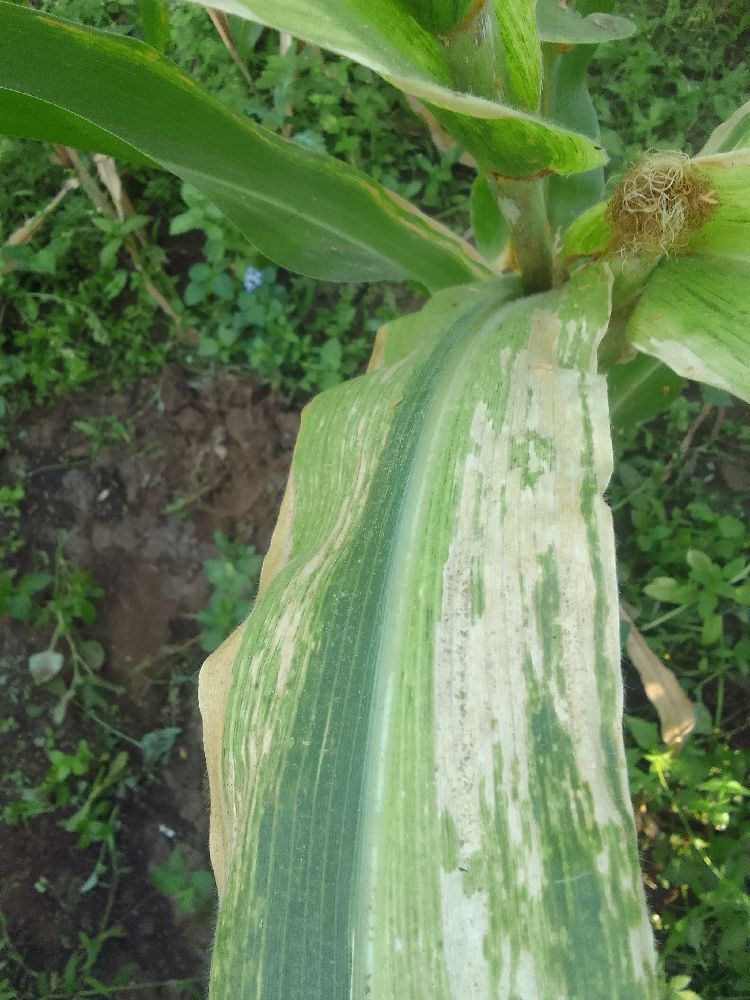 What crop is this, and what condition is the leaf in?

maize, maize lethal necrosis
